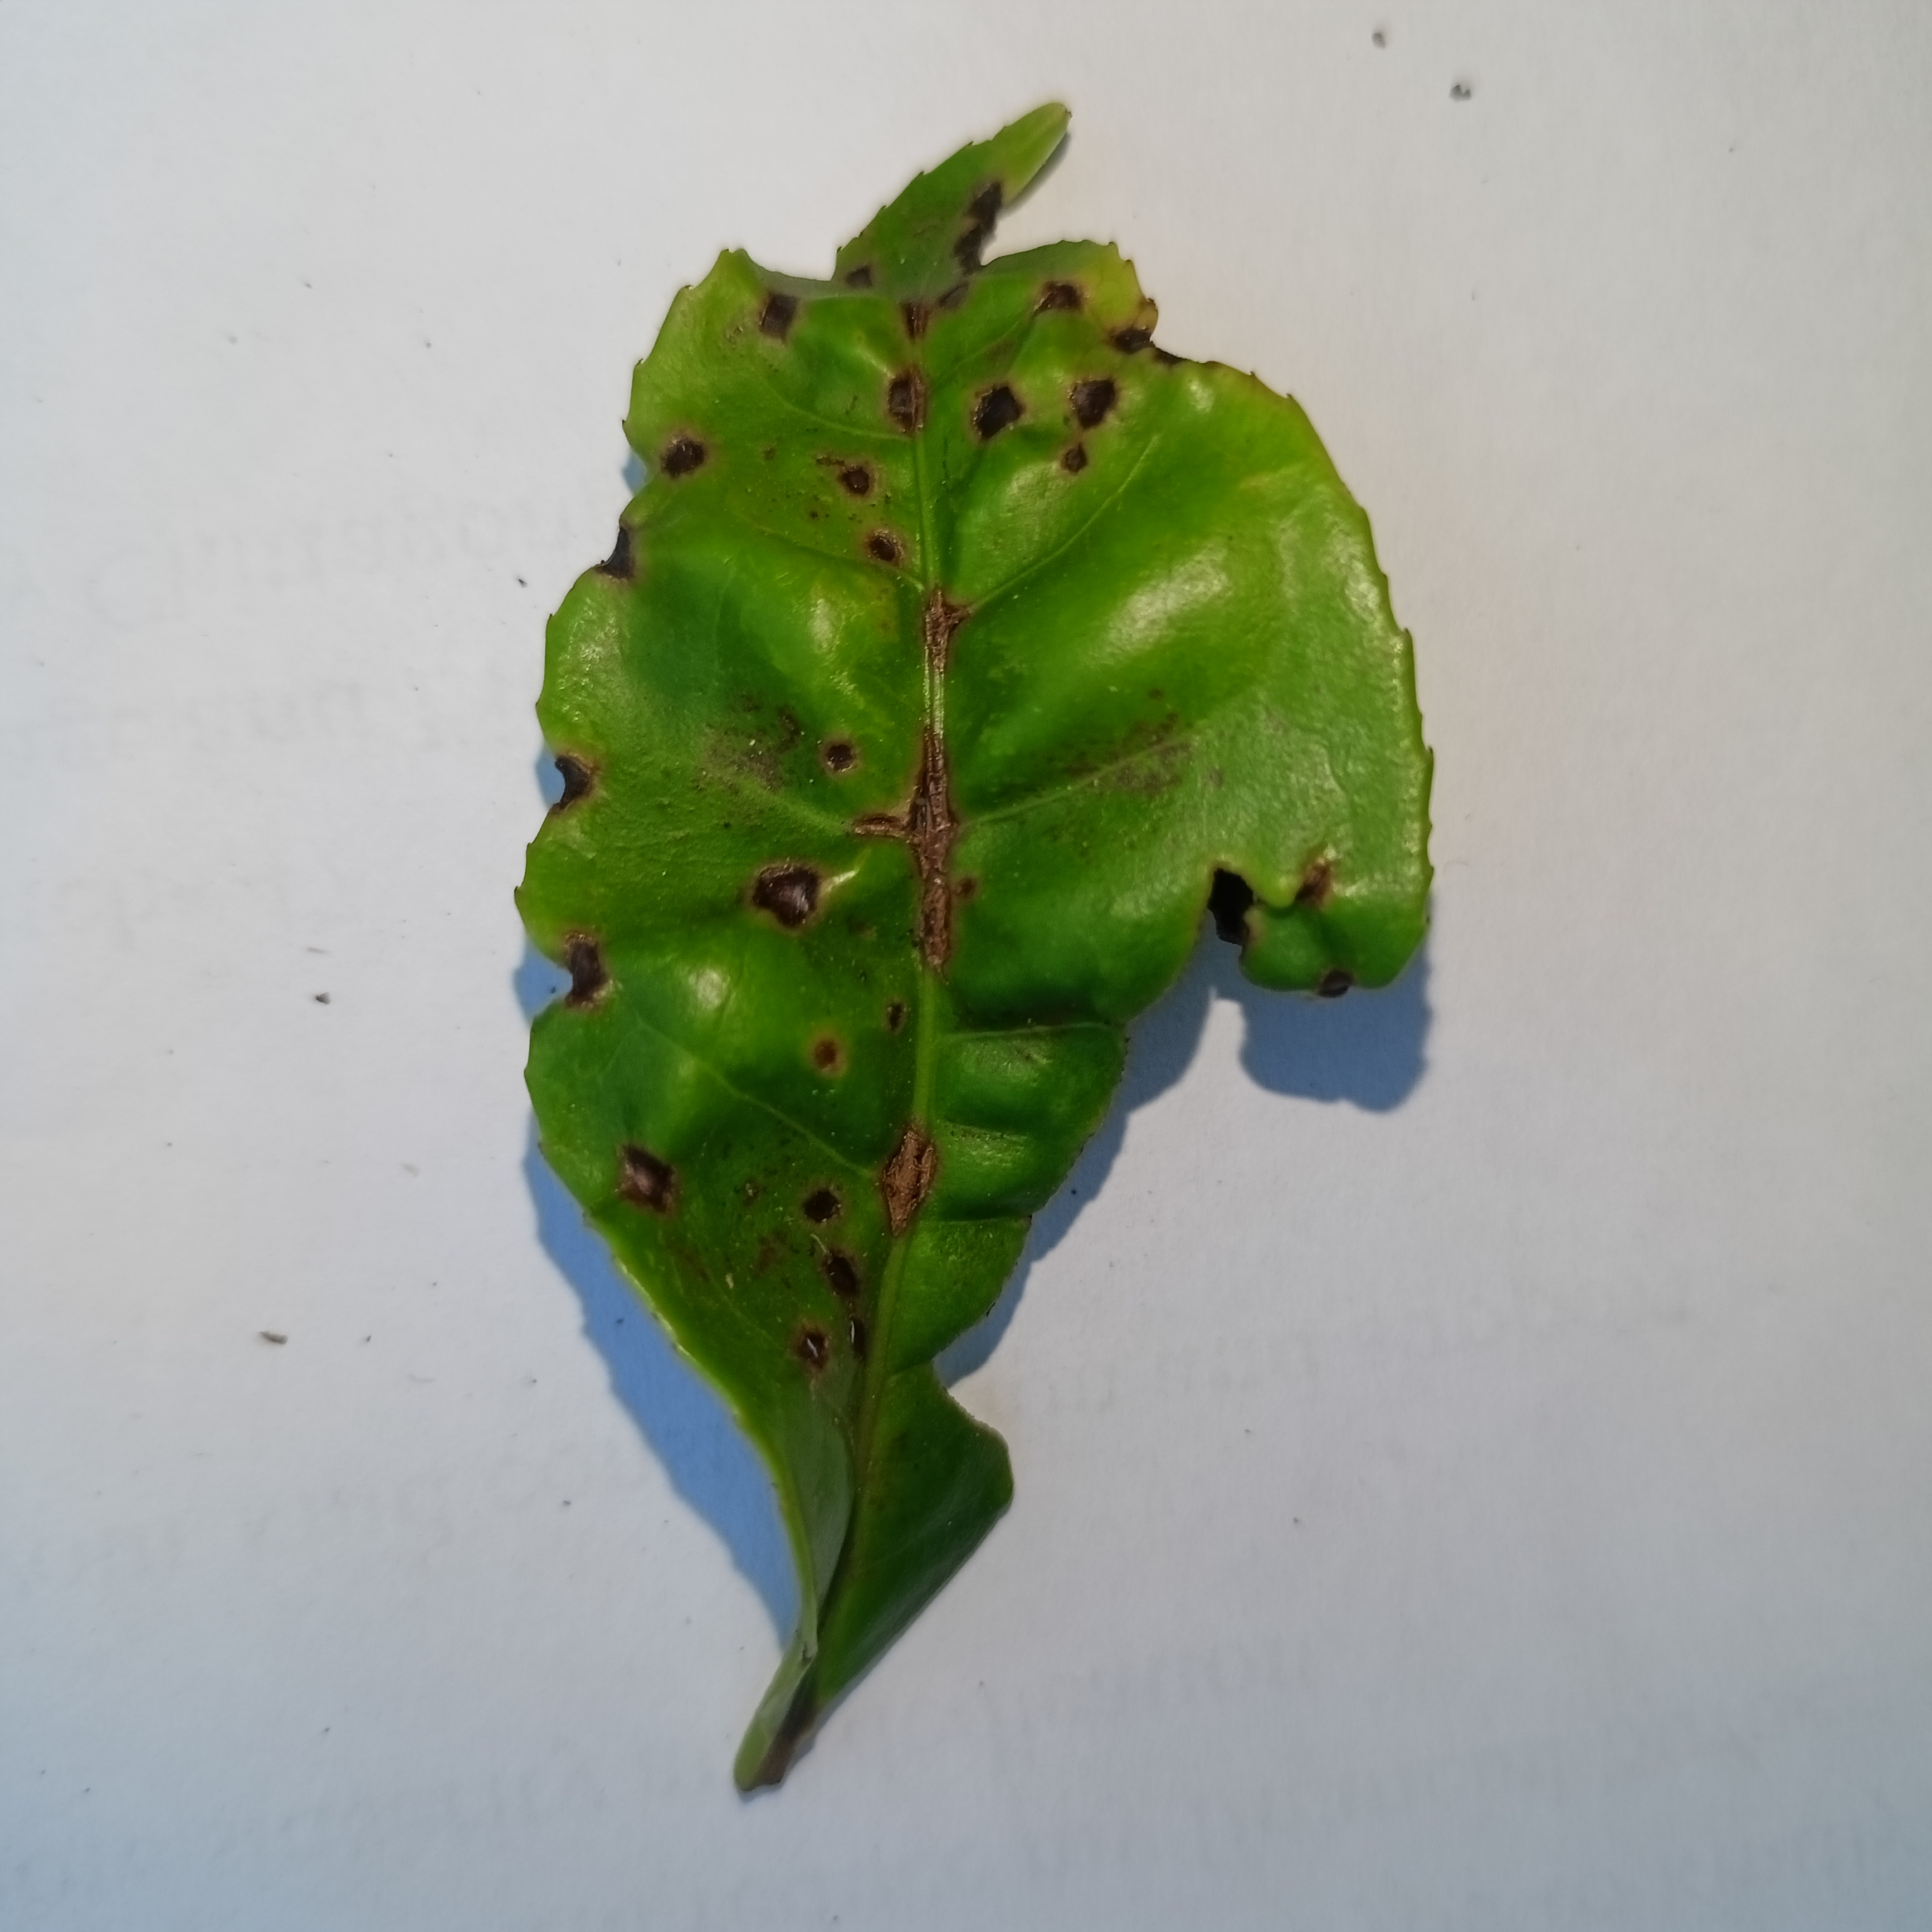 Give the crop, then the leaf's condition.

tea, helopeltis
